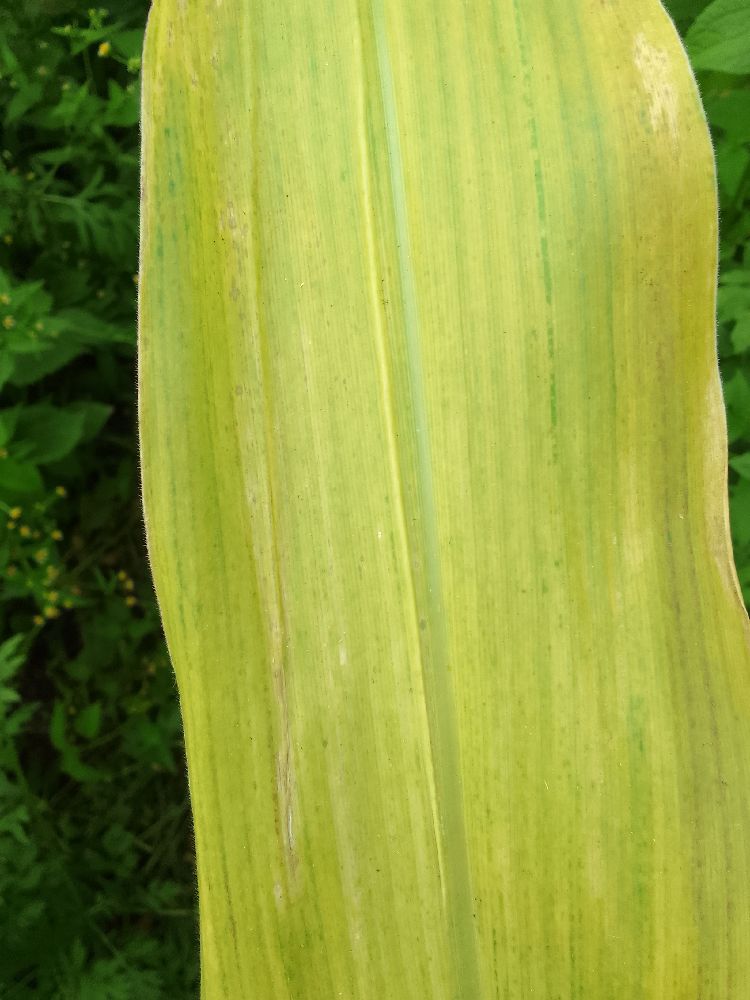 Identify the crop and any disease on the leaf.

maize, maize lethal necrosis
